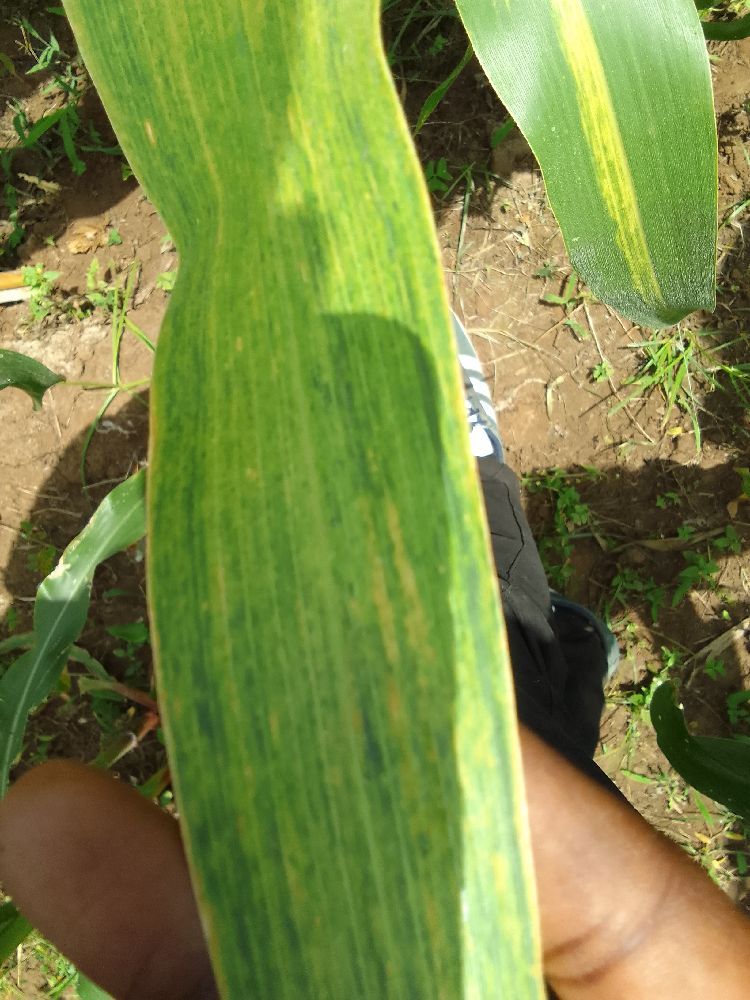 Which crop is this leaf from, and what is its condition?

maize, maize lethal necrosis
